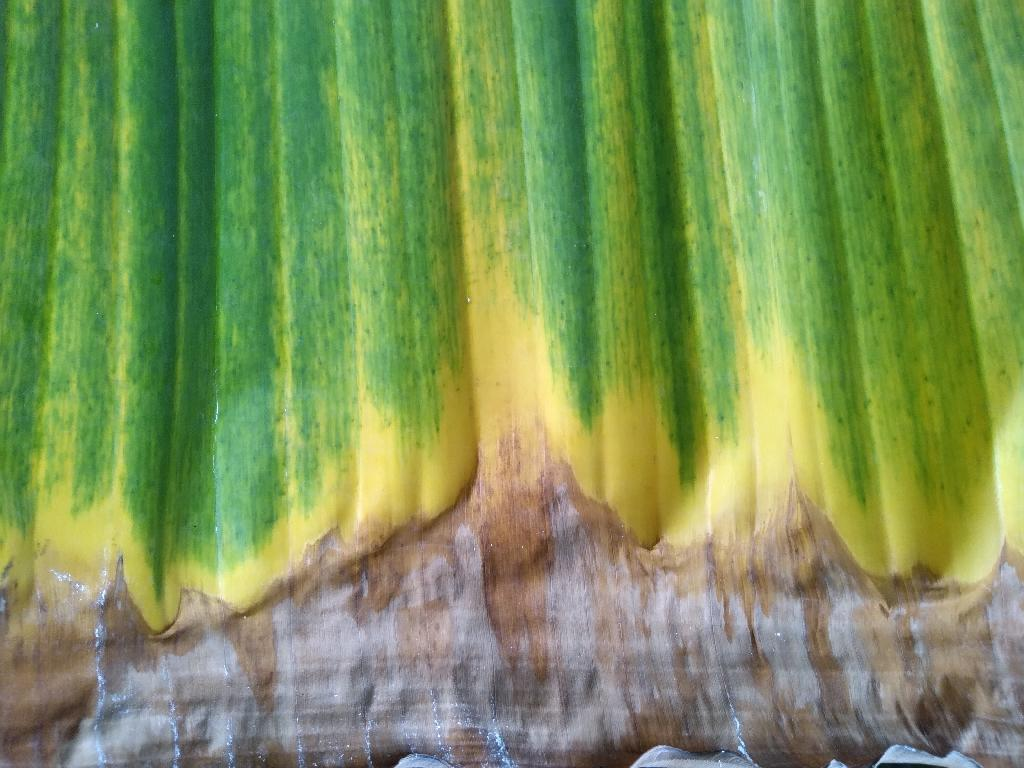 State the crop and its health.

banana, fusarium wilt race 1
